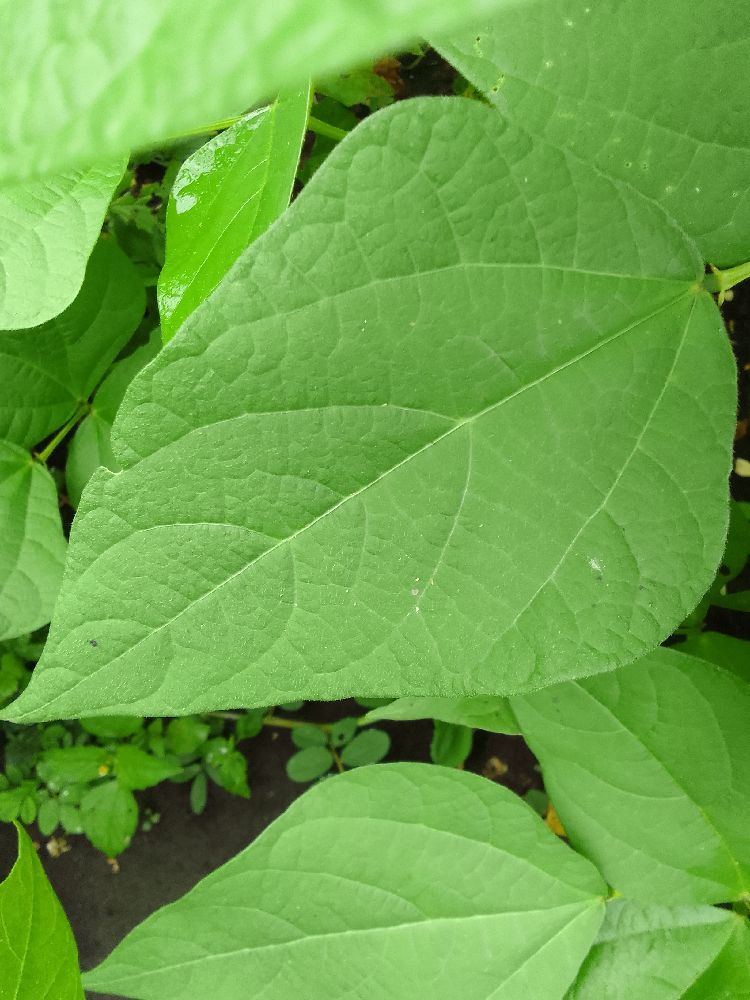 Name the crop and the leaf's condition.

common bean, healthy
